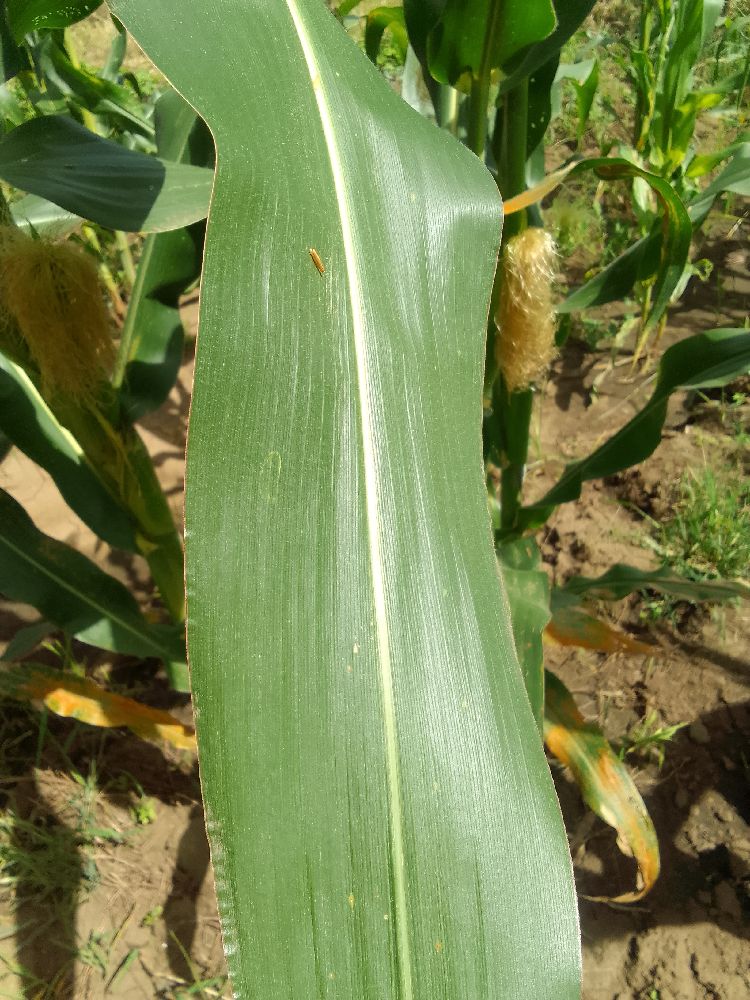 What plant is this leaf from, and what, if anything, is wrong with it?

maize, healthy
